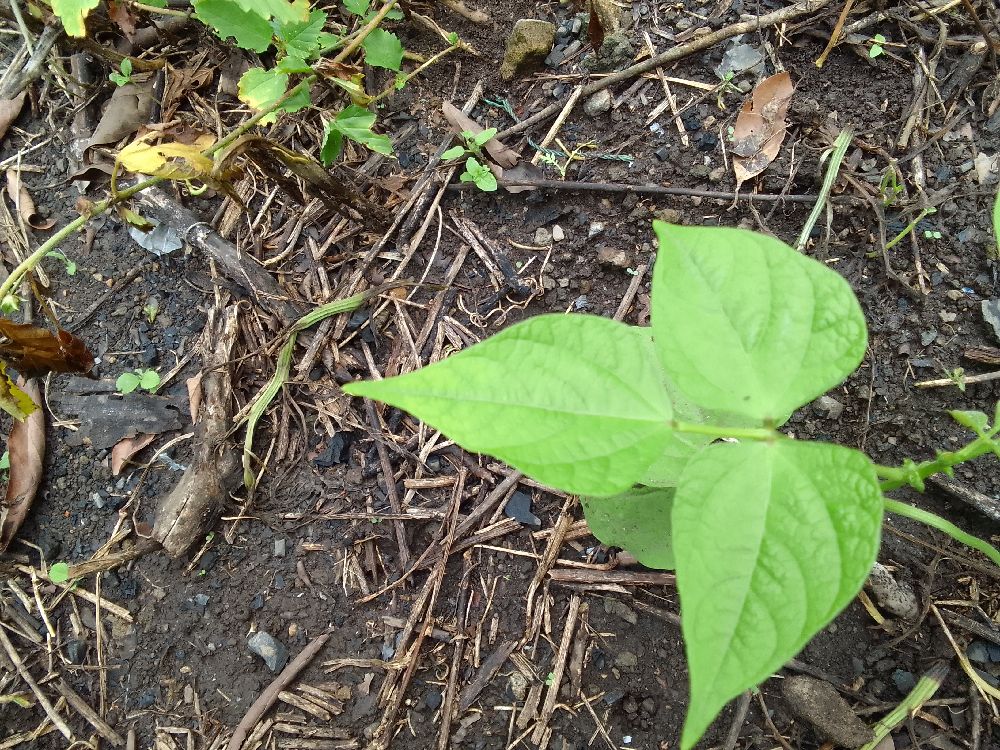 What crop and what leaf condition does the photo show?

common bean, healthy
